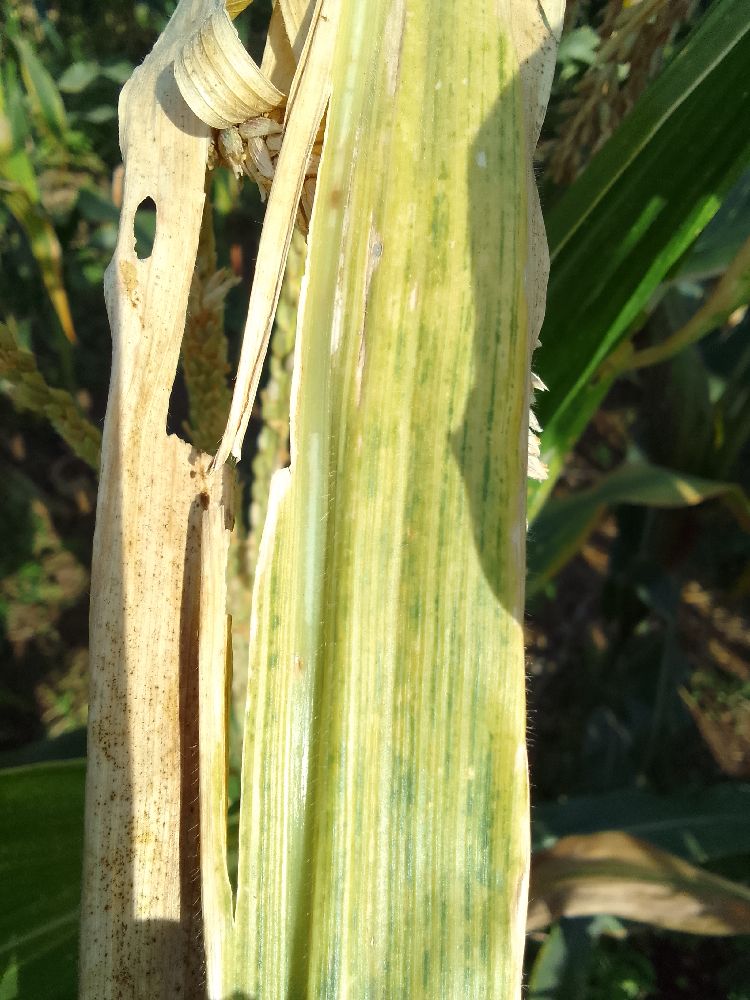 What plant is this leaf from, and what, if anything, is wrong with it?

maize, maize lethal necrosis
